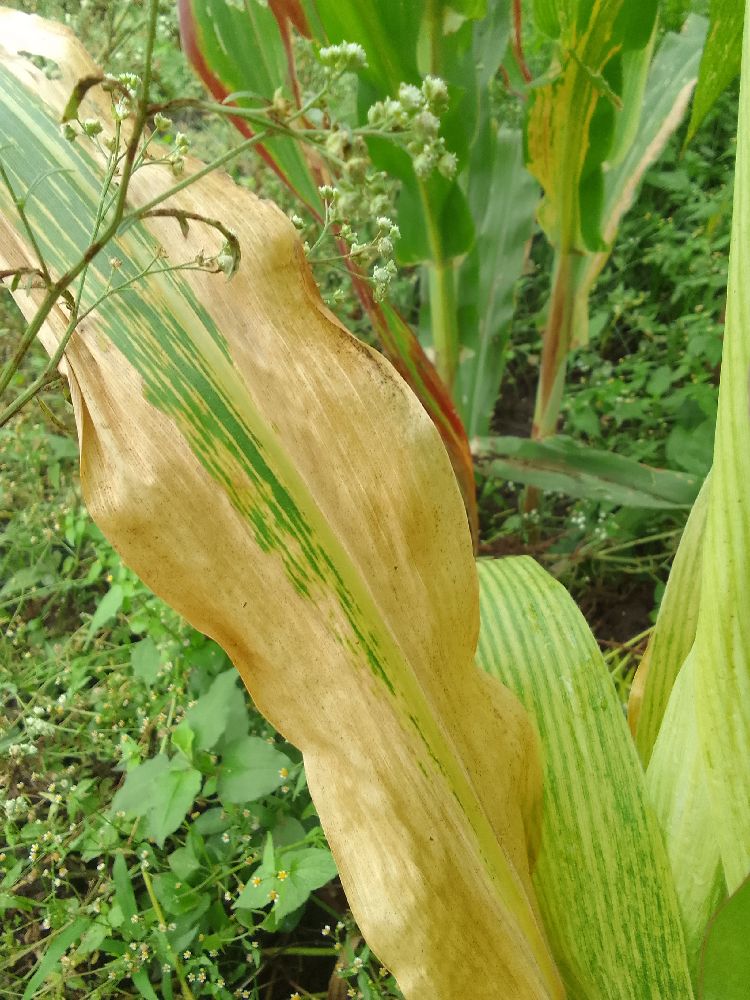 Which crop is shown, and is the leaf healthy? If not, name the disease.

maize, maize lethal necrosis
